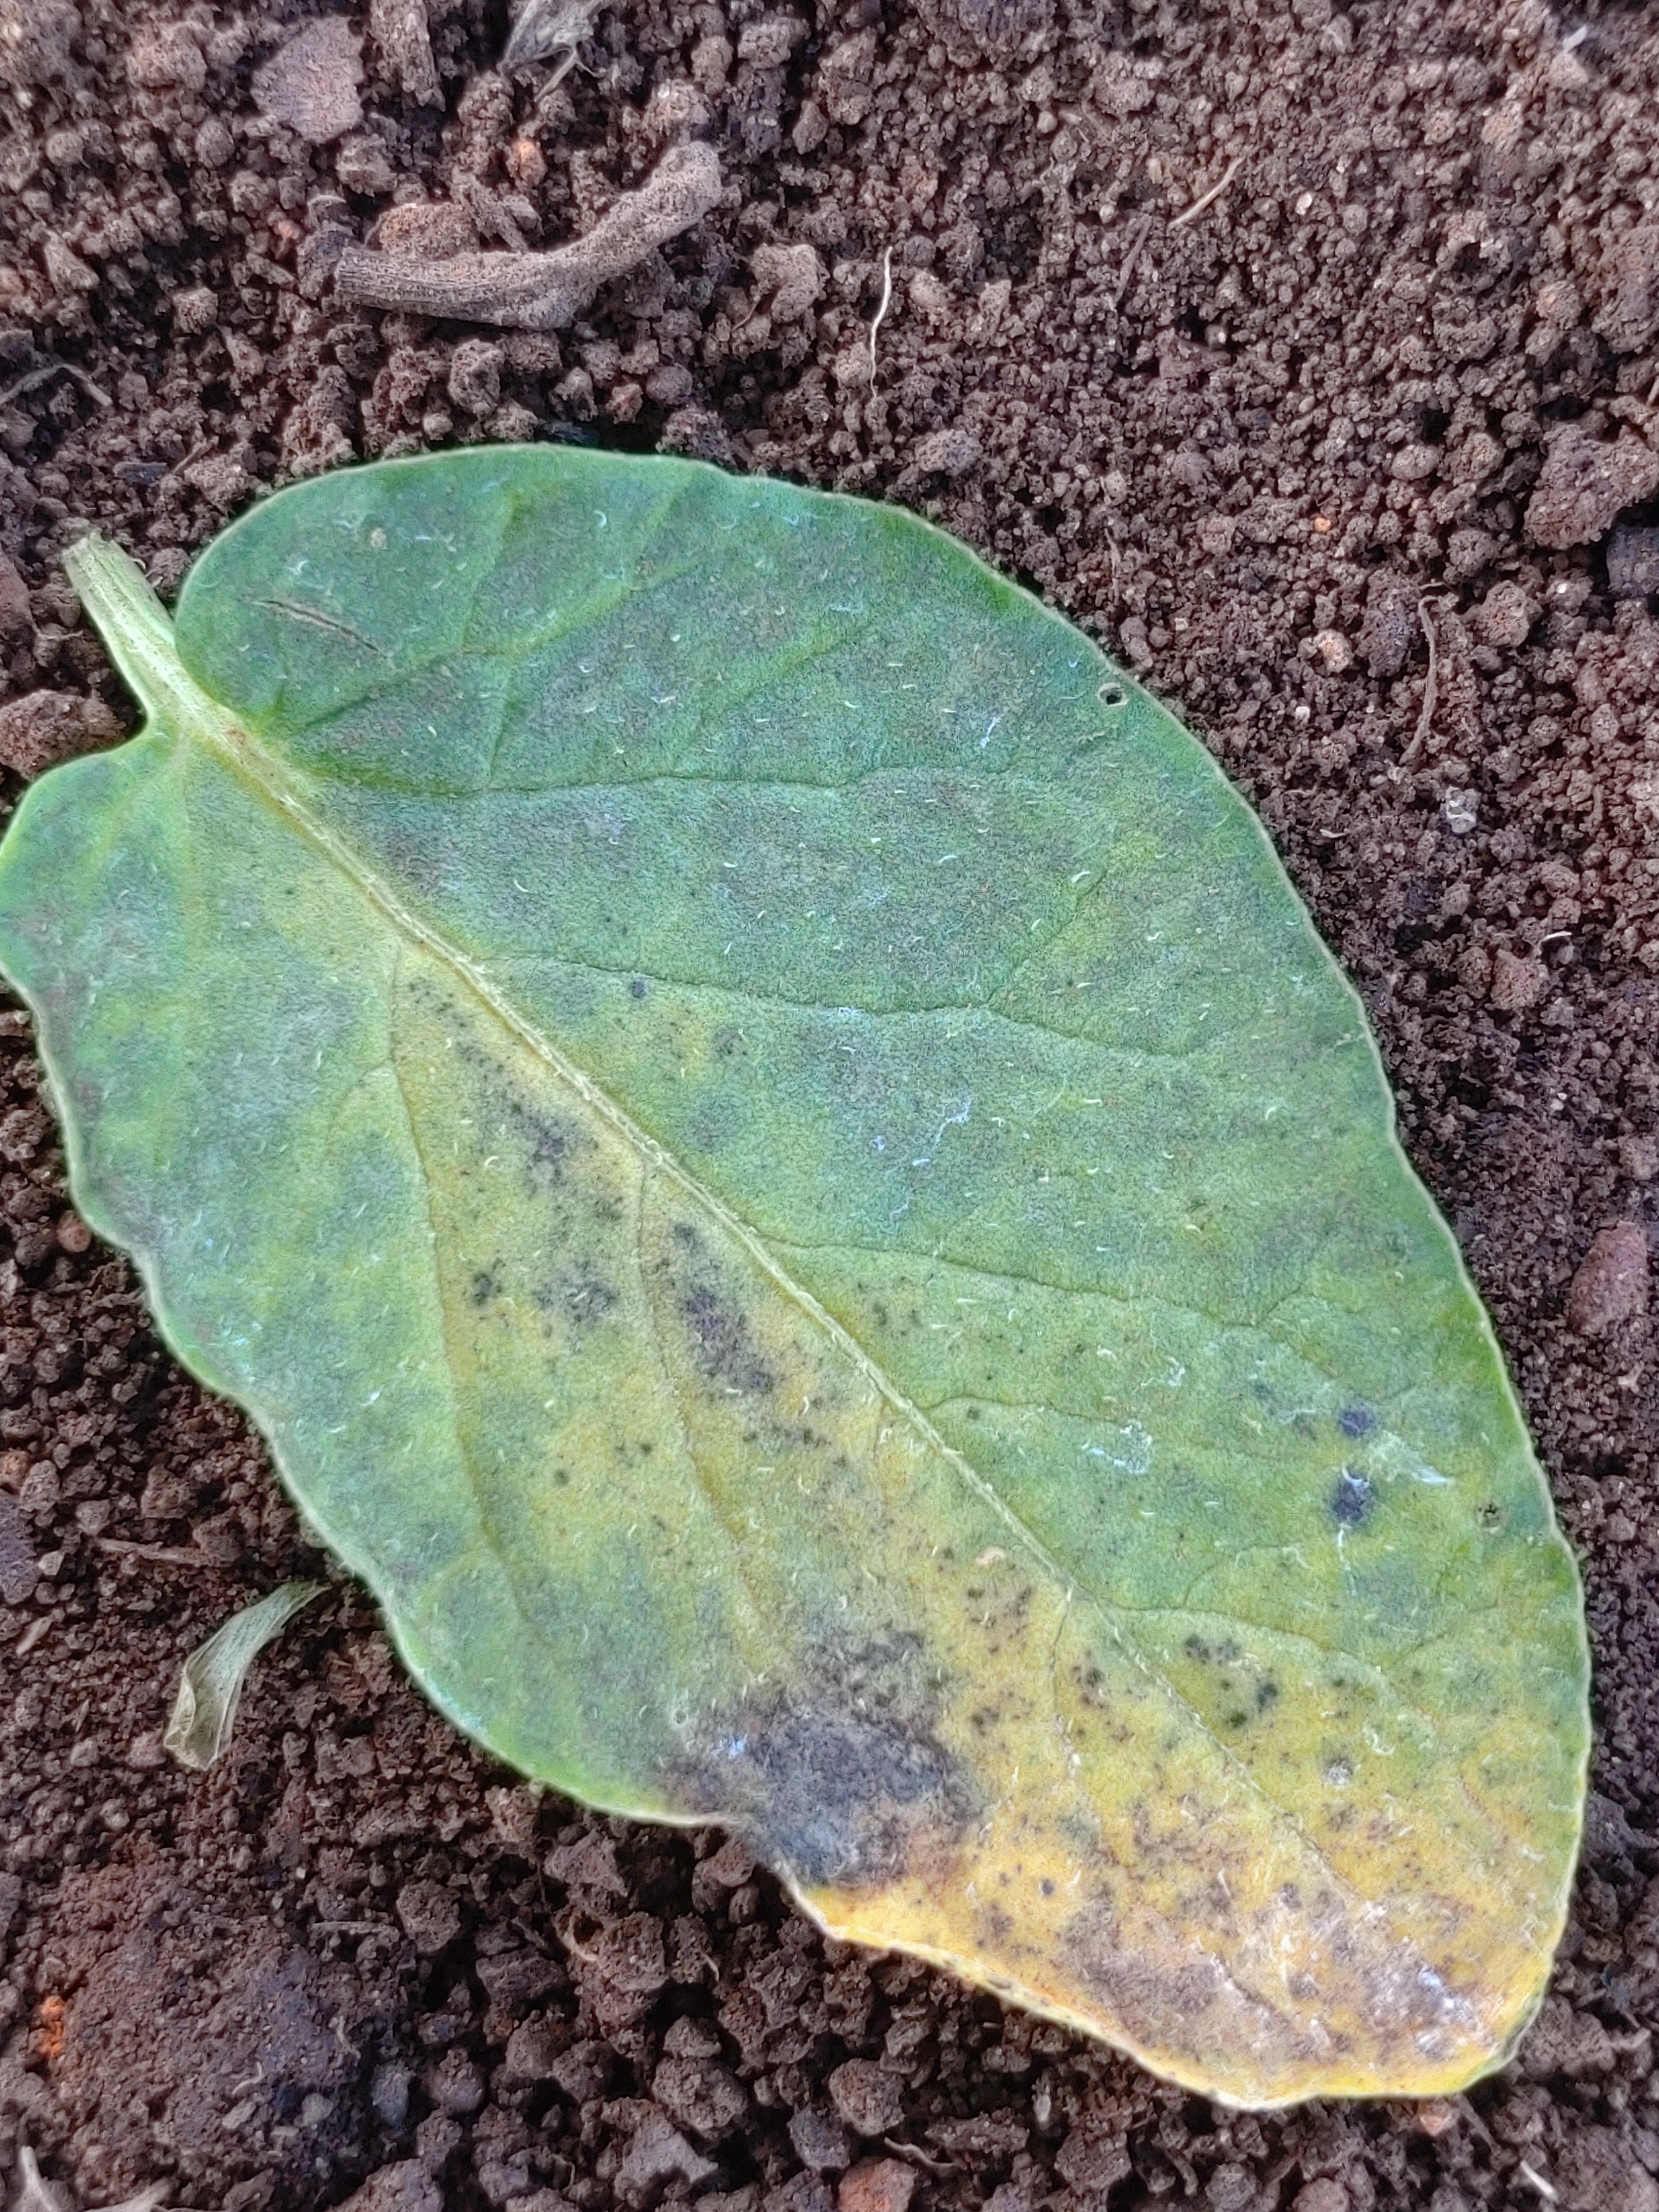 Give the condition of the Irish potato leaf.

late blight
